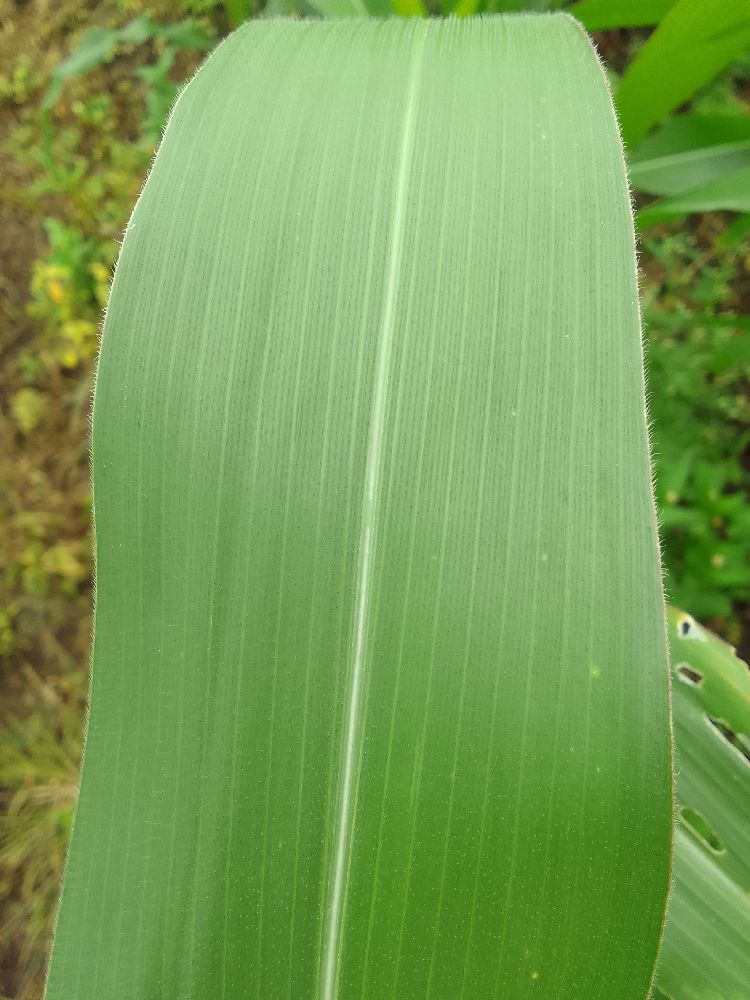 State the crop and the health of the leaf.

maize, healthy
